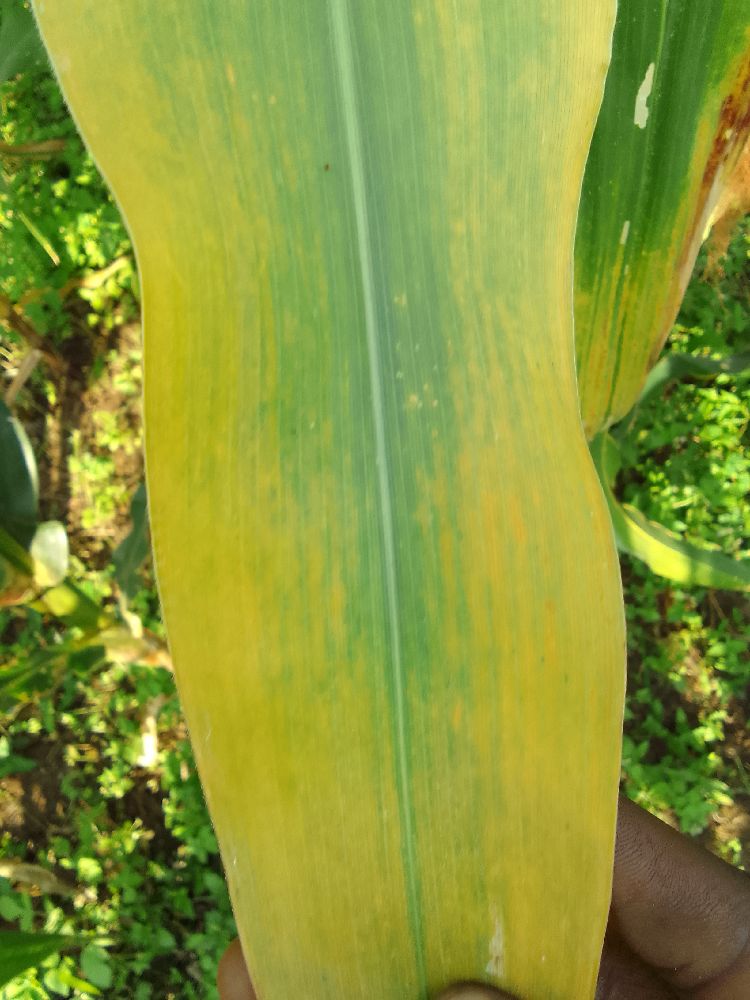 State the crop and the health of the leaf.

maize, maize lethal necrosis
